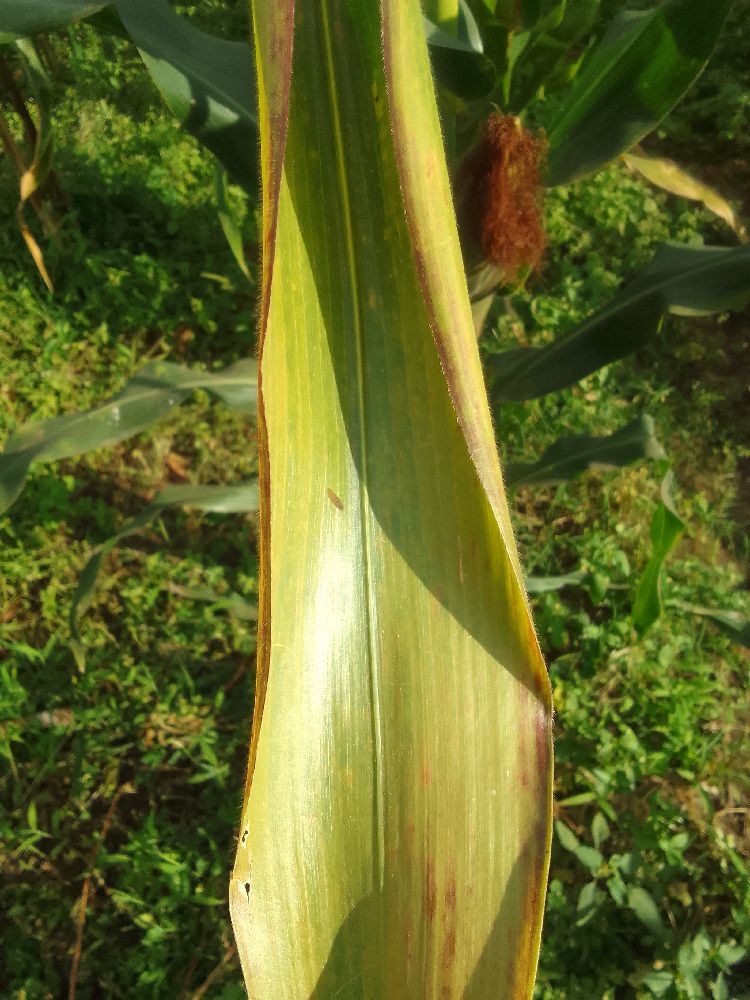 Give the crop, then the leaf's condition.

maize, maize lethal necrosis
